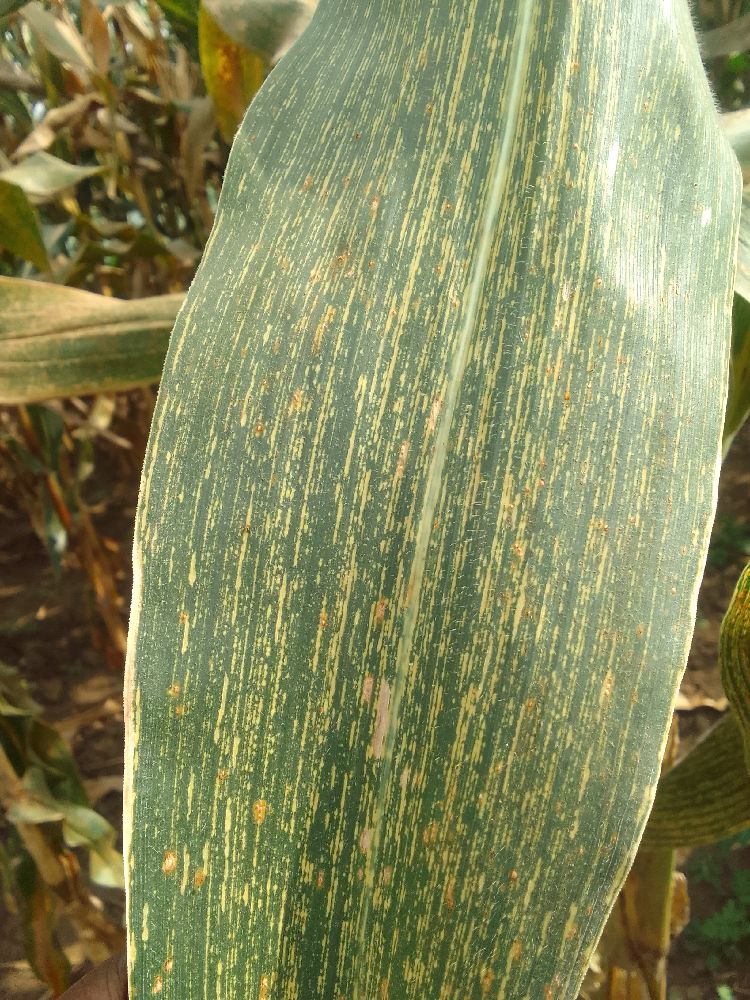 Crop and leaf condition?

maize, maize streak virus
